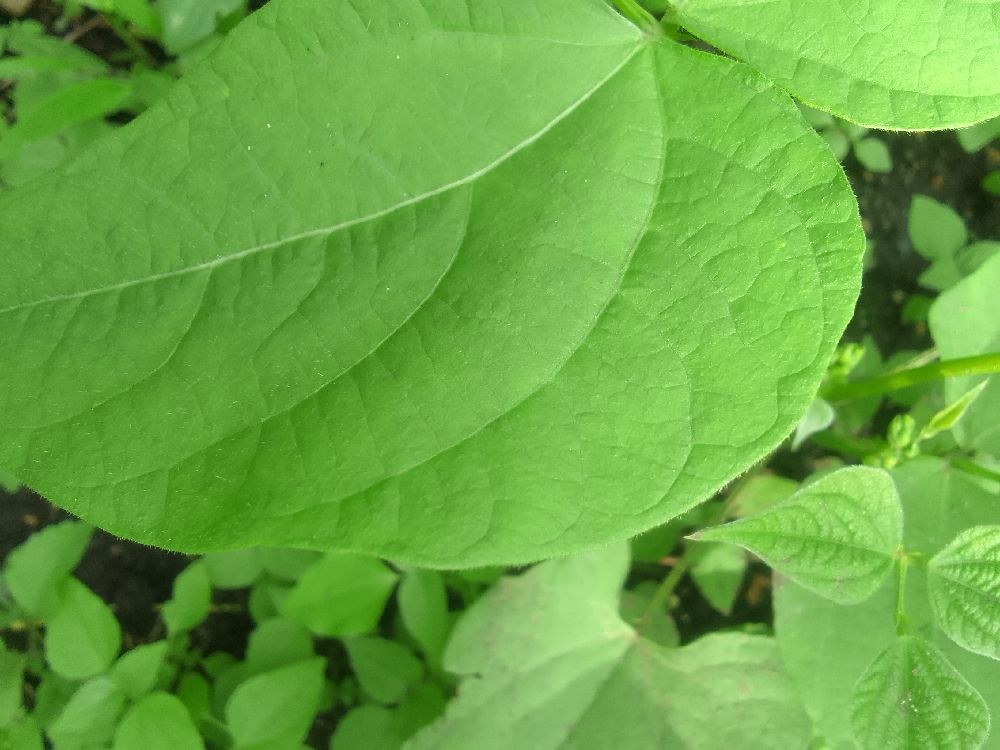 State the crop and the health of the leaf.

common bean, healthy
